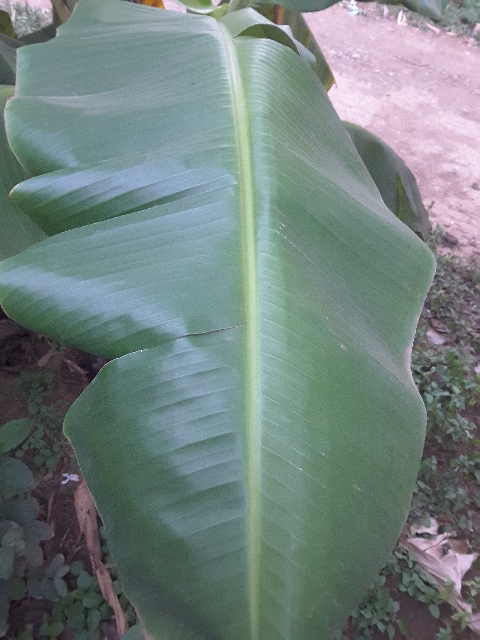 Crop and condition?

banana, healthy
